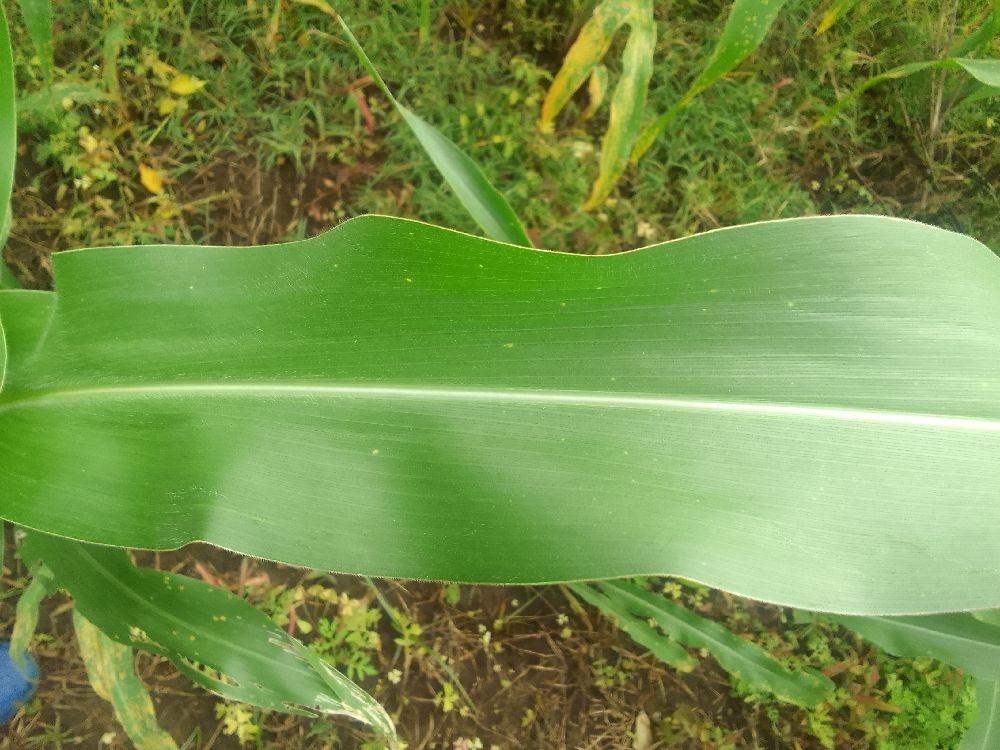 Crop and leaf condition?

maize, healthy
